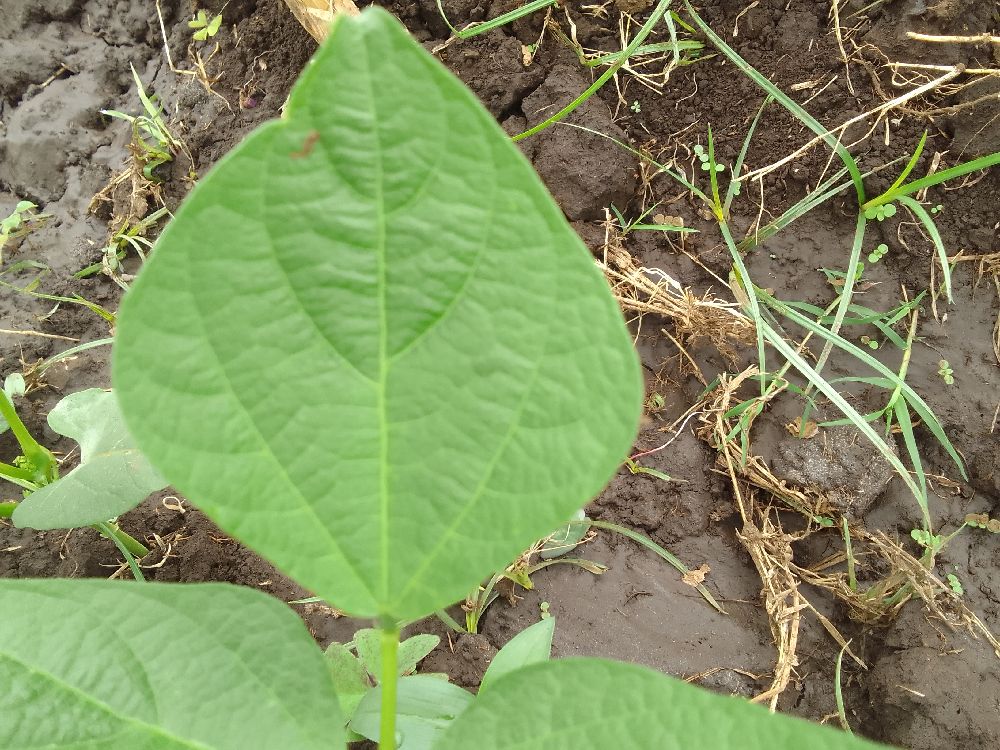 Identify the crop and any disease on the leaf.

common bean, healthy
